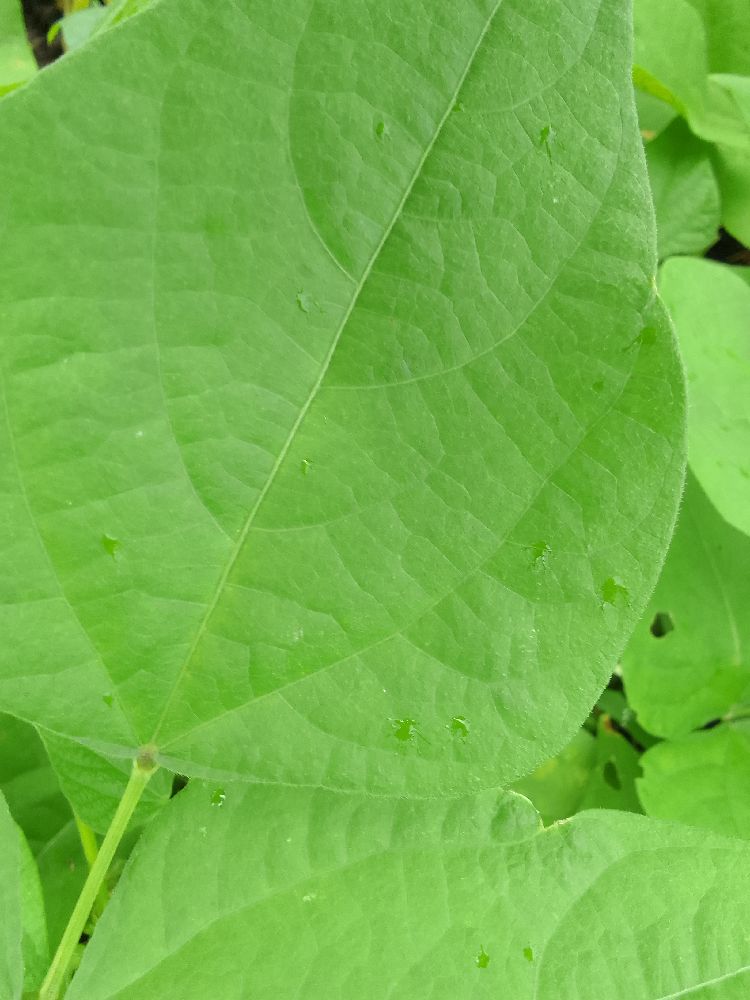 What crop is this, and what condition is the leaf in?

common bean, healthy
